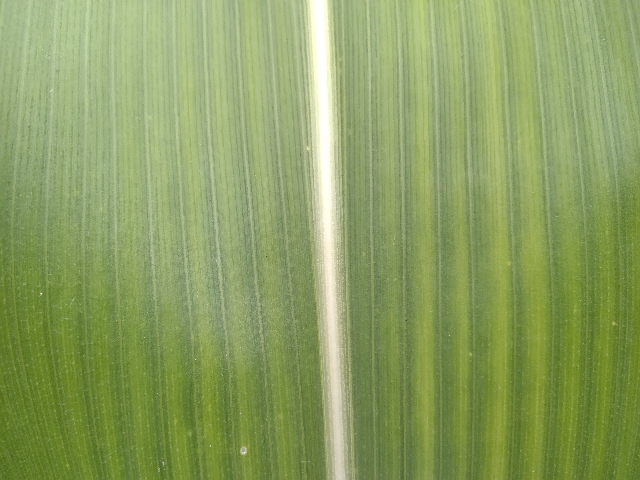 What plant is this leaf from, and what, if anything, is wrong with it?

maize, healthy
